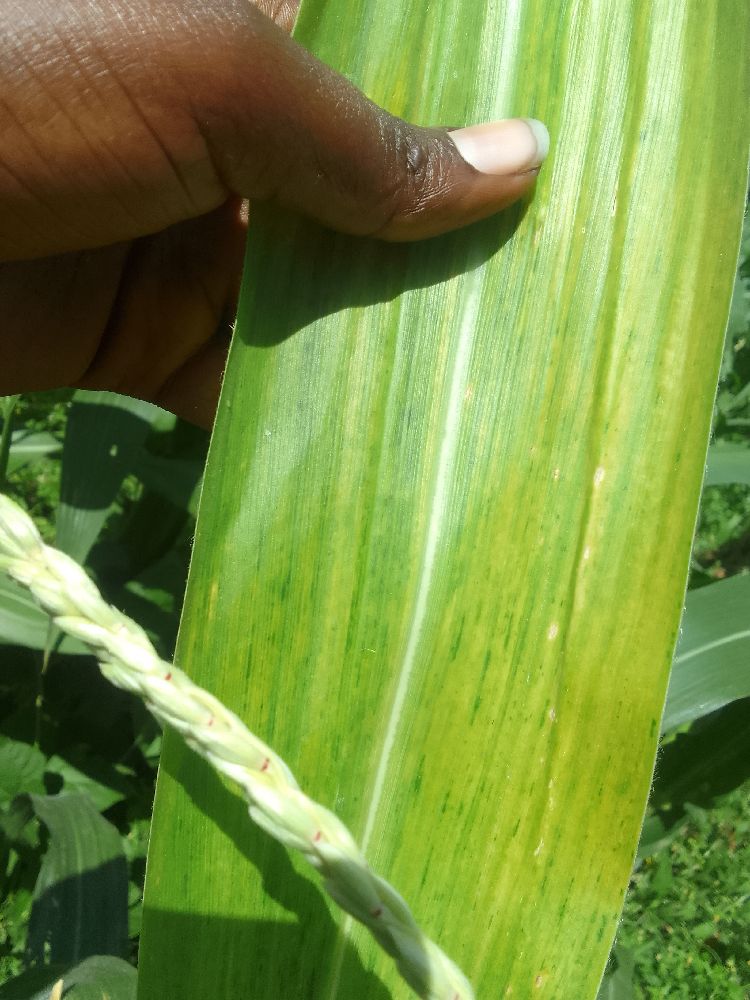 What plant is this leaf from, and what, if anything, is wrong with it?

maize, maize lethal necrosis
